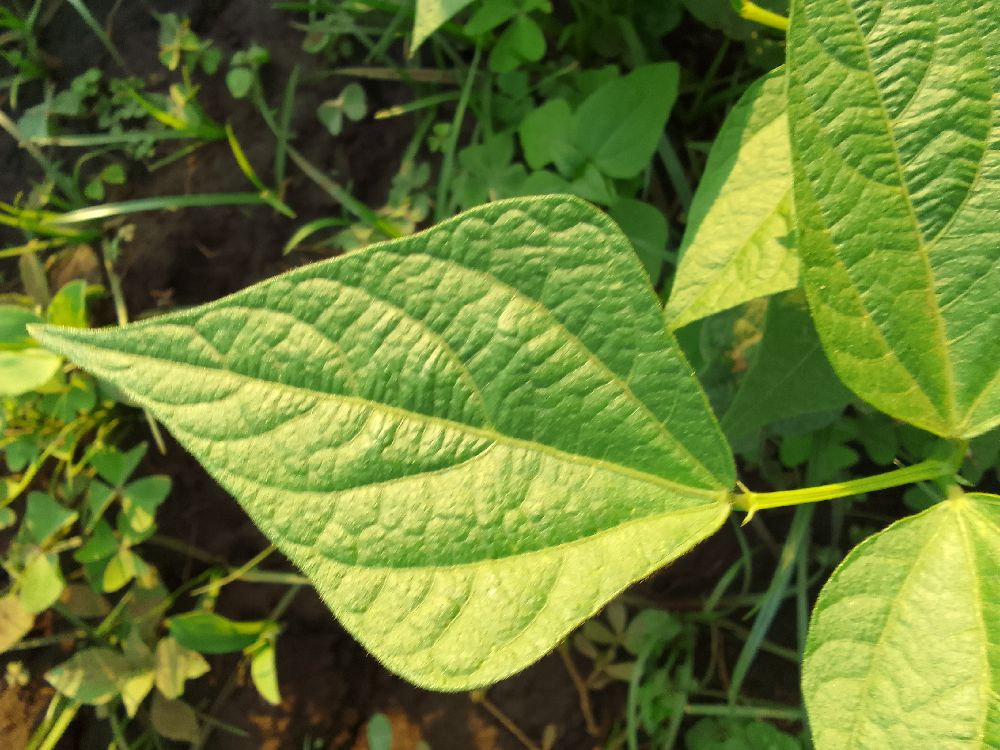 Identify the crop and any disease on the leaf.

common bean, healthy
